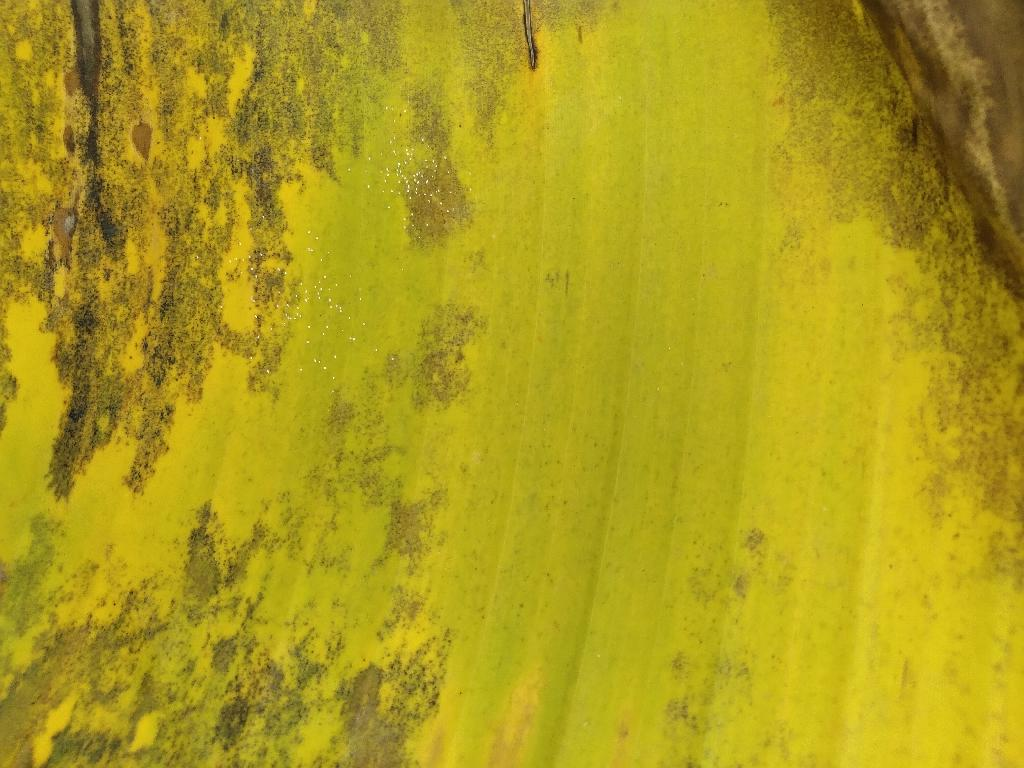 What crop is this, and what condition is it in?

banana, black sigatoka
